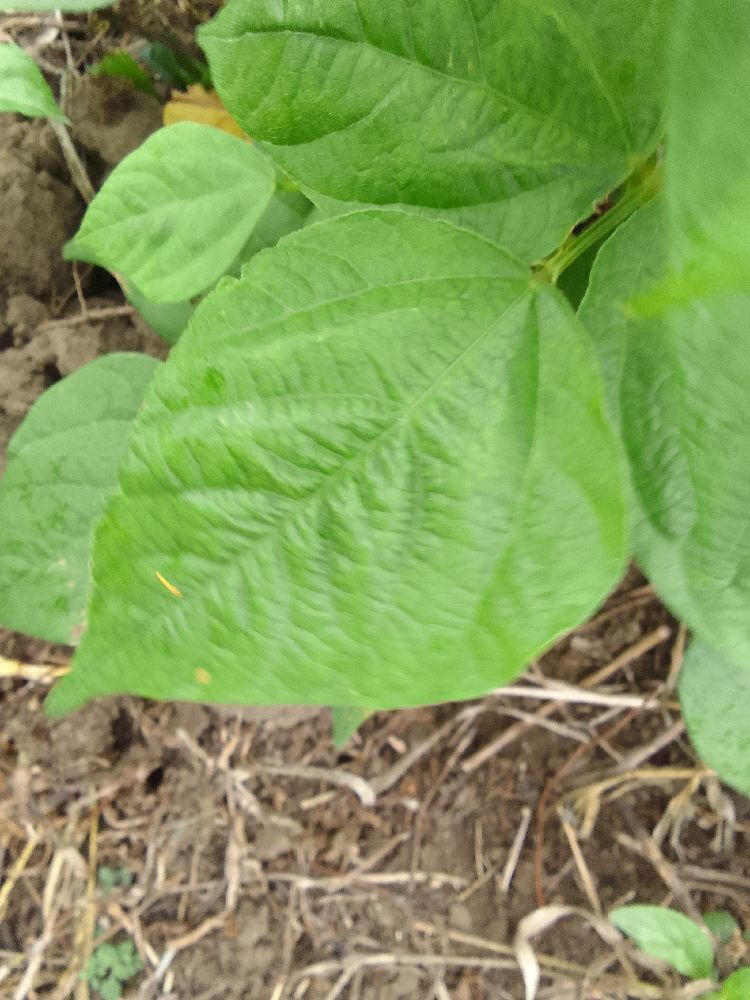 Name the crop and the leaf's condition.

common bean, healthy
